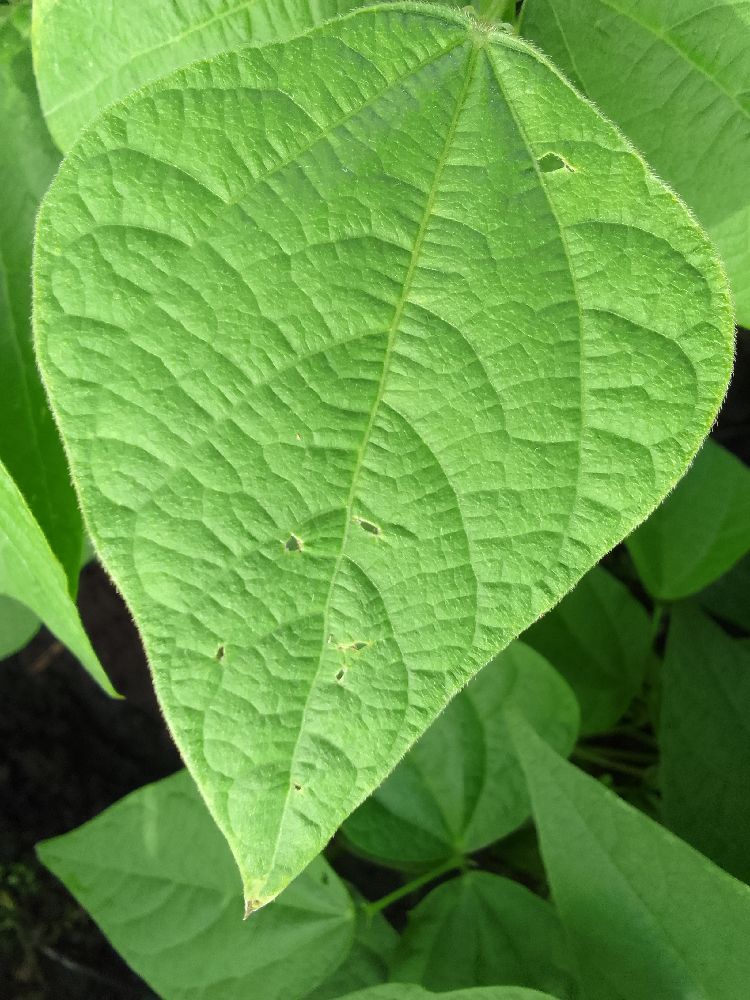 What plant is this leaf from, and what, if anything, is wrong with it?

common bean, healthy
